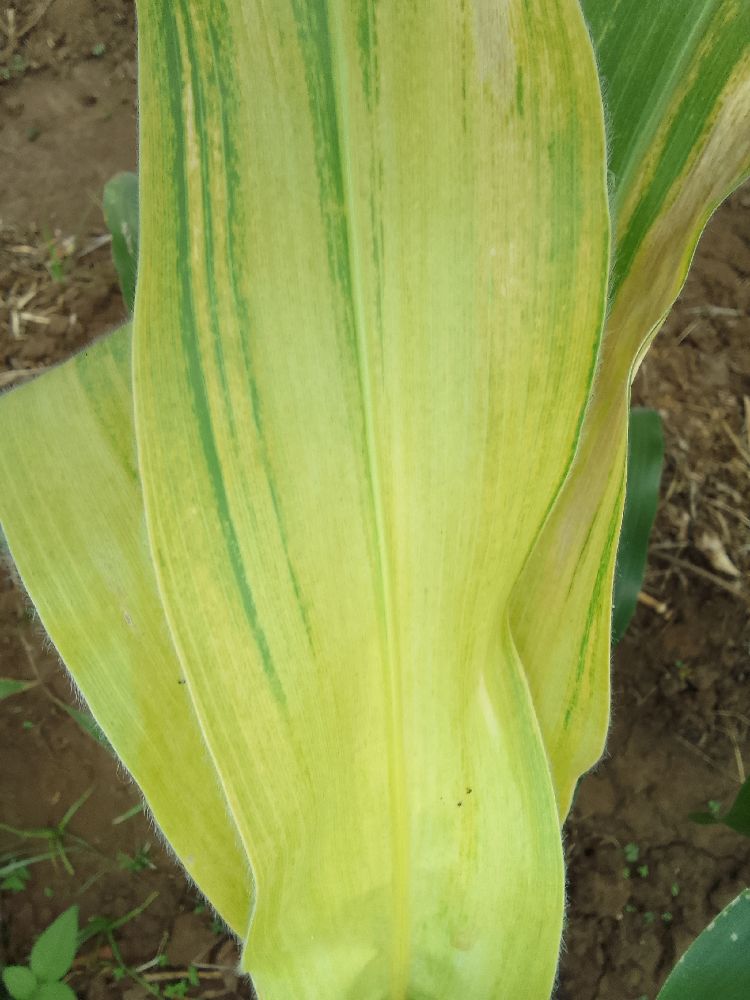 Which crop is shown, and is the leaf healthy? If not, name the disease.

maize, maize lethal necrosis
